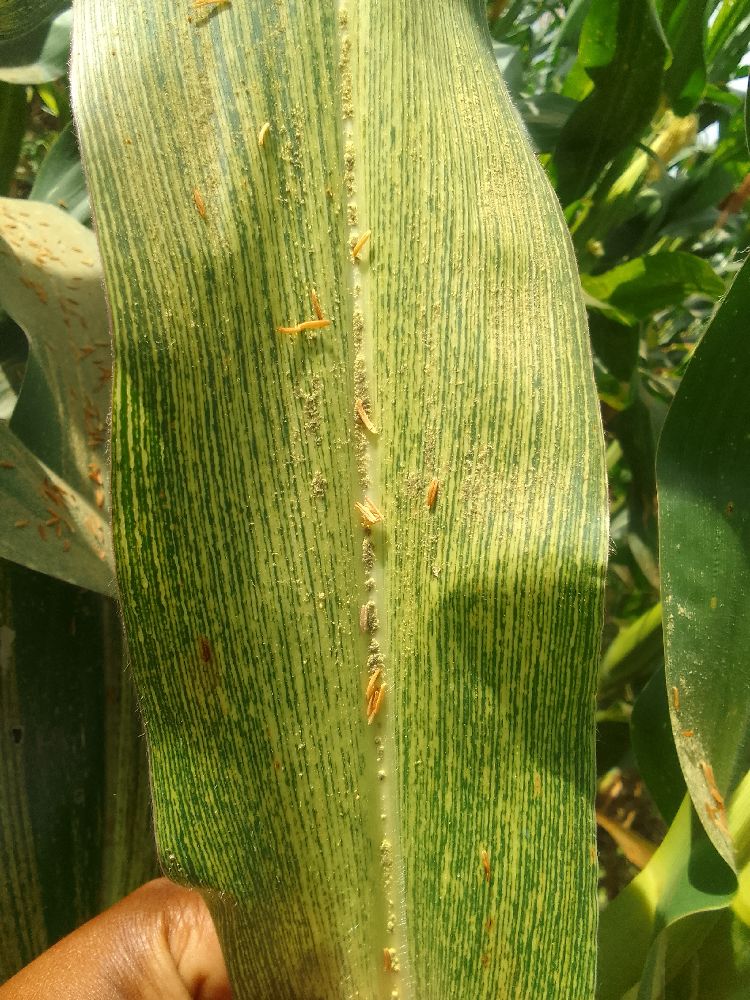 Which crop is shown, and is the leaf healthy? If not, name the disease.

maize, maize streak virus
